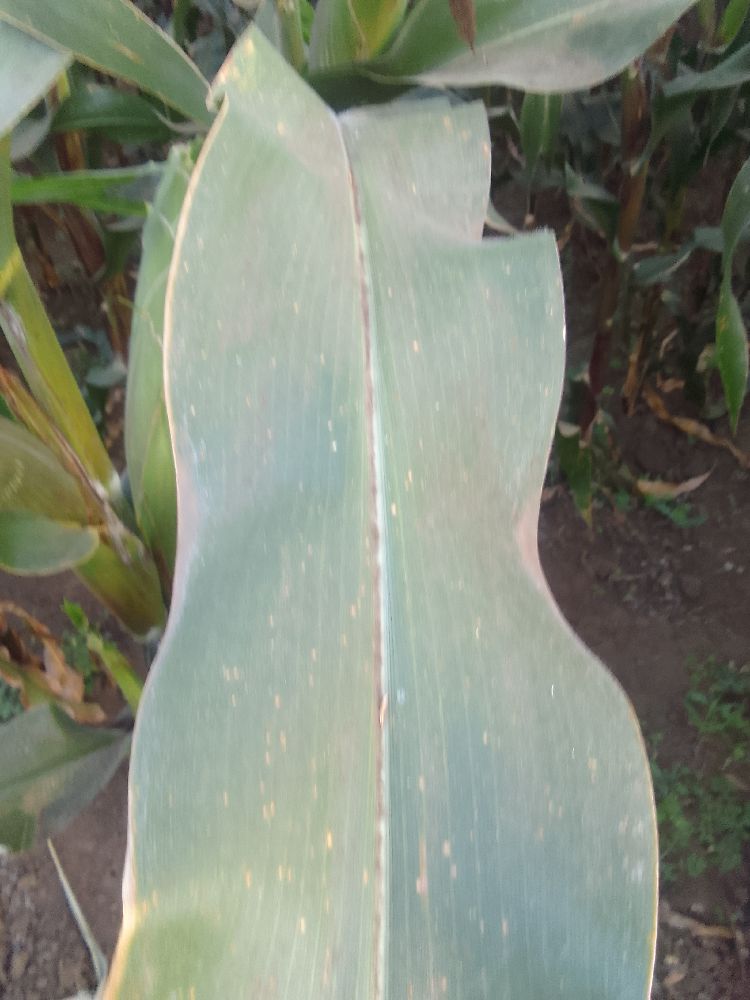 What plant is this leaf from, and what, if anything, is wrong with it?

maize, healthy
